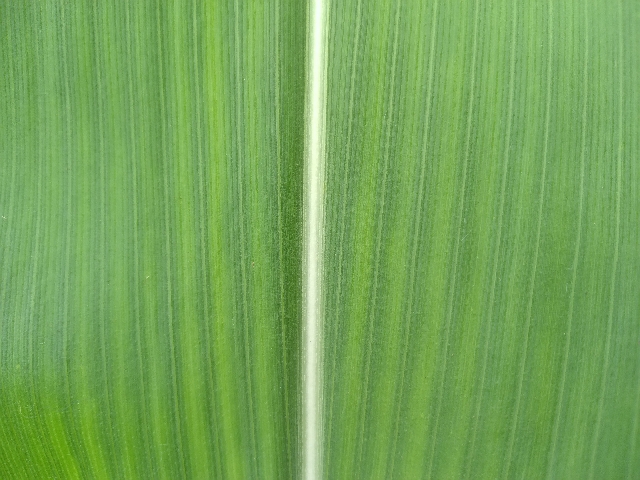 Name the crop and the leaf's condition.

maize, healthy
